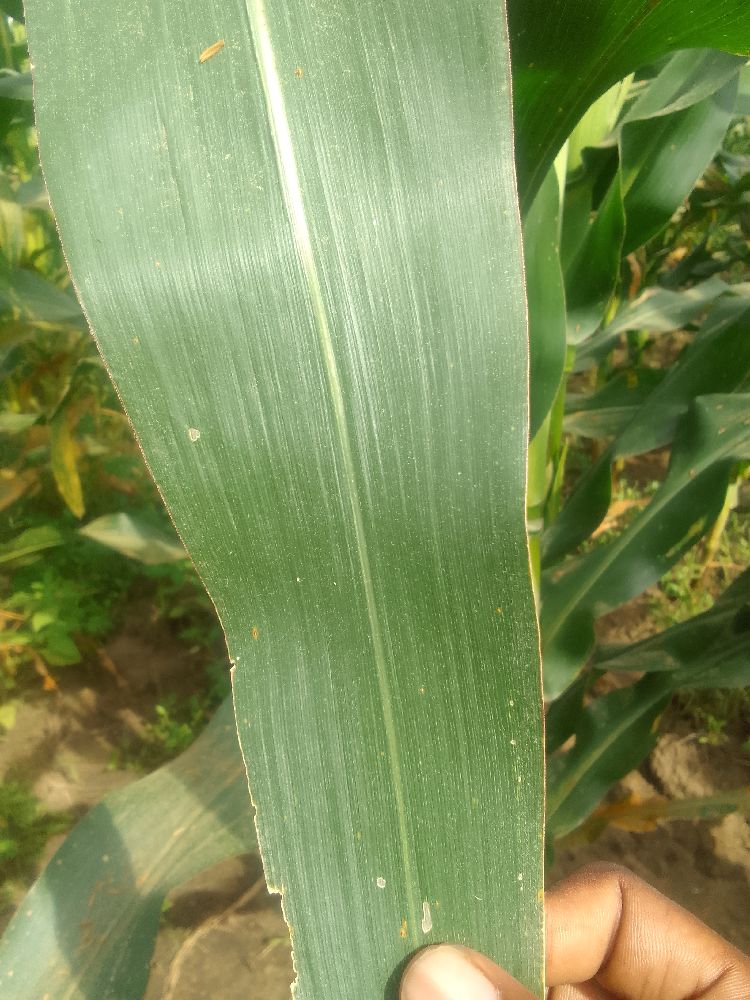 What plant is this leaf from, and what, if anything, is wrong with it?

maize, healthy
